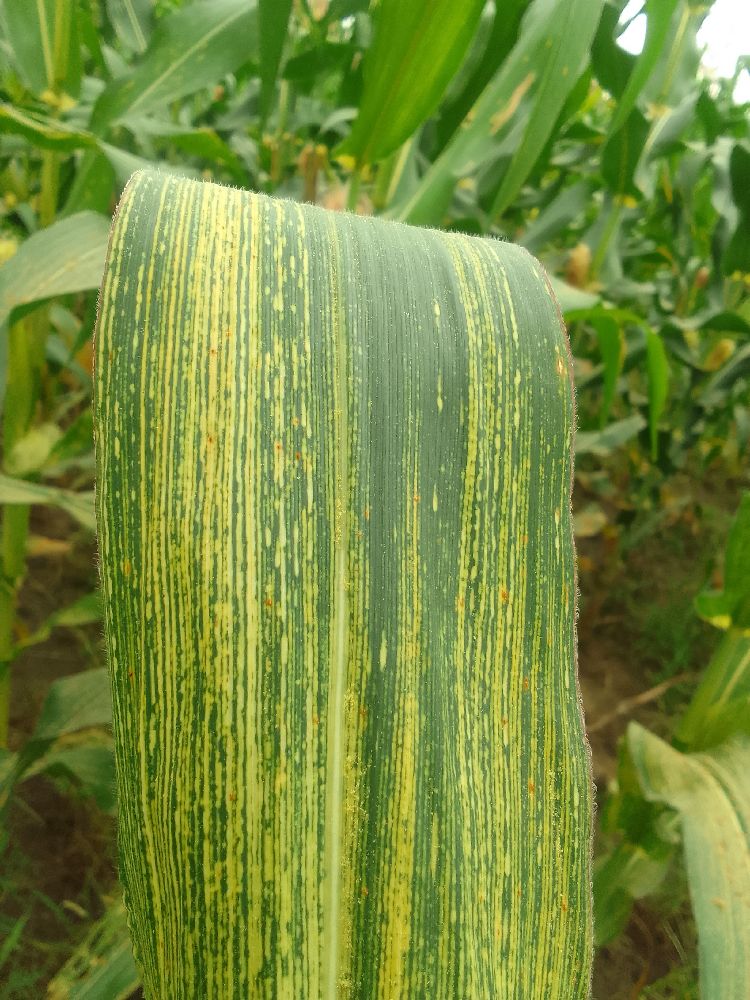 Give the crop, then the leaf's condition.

maize, maize streak virus
